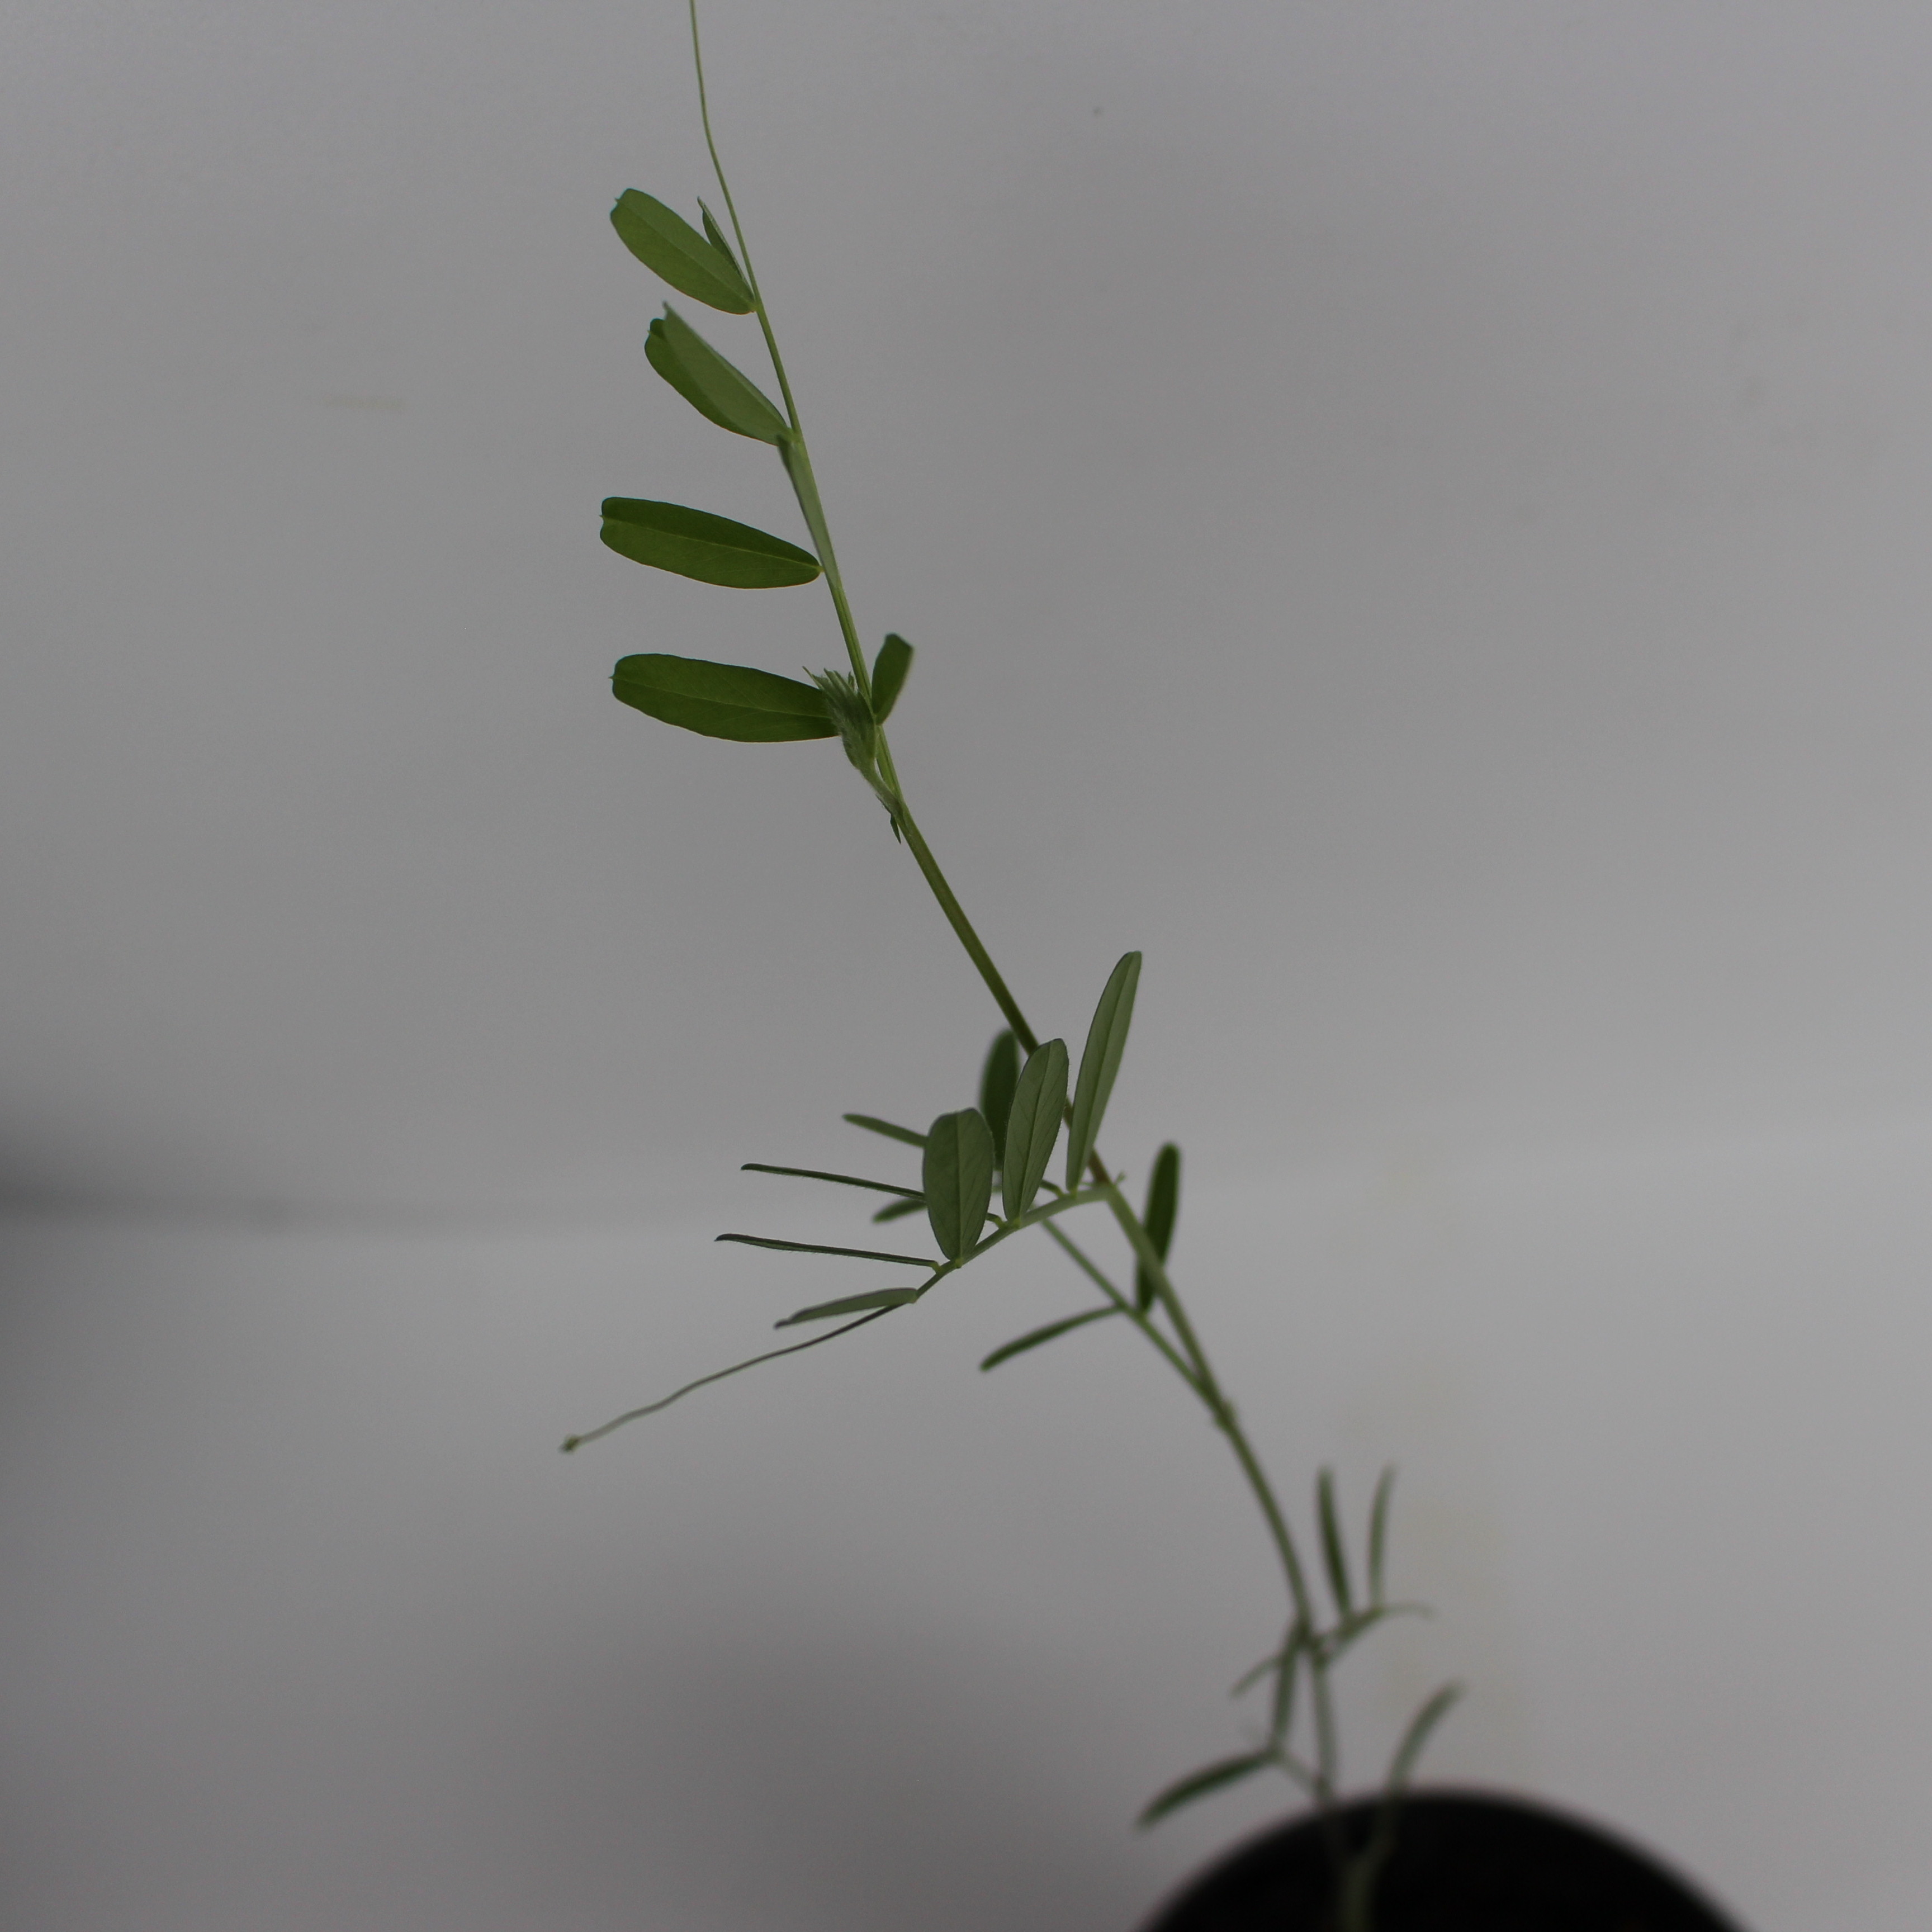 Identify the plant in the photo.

Vicia sativa
